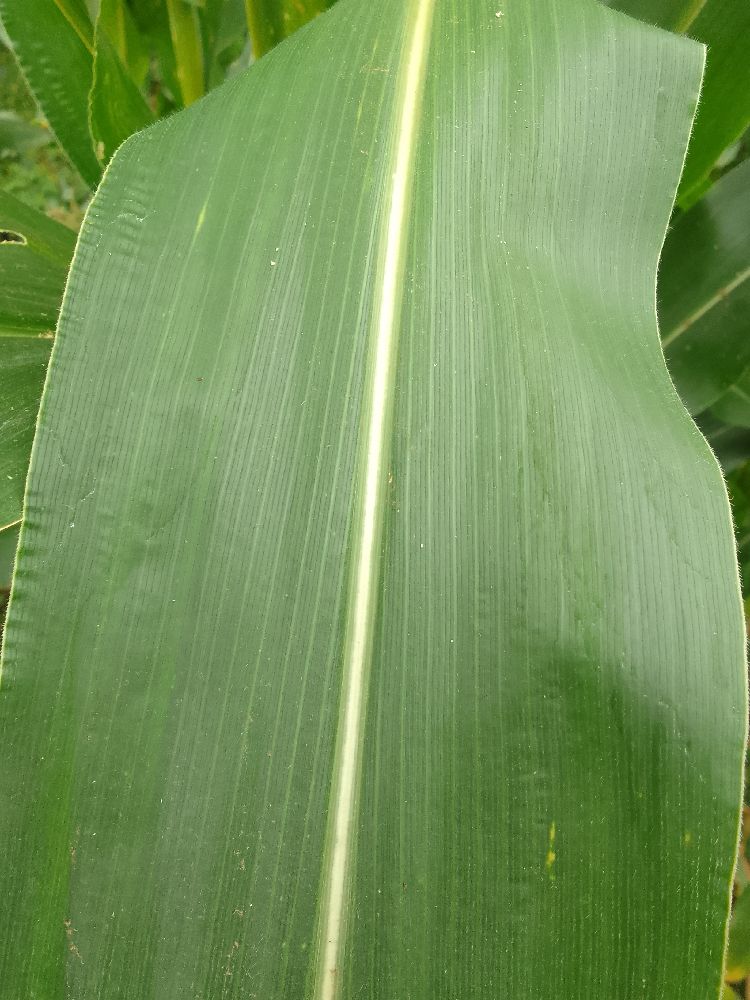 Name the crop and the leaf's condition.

maize, healthy
